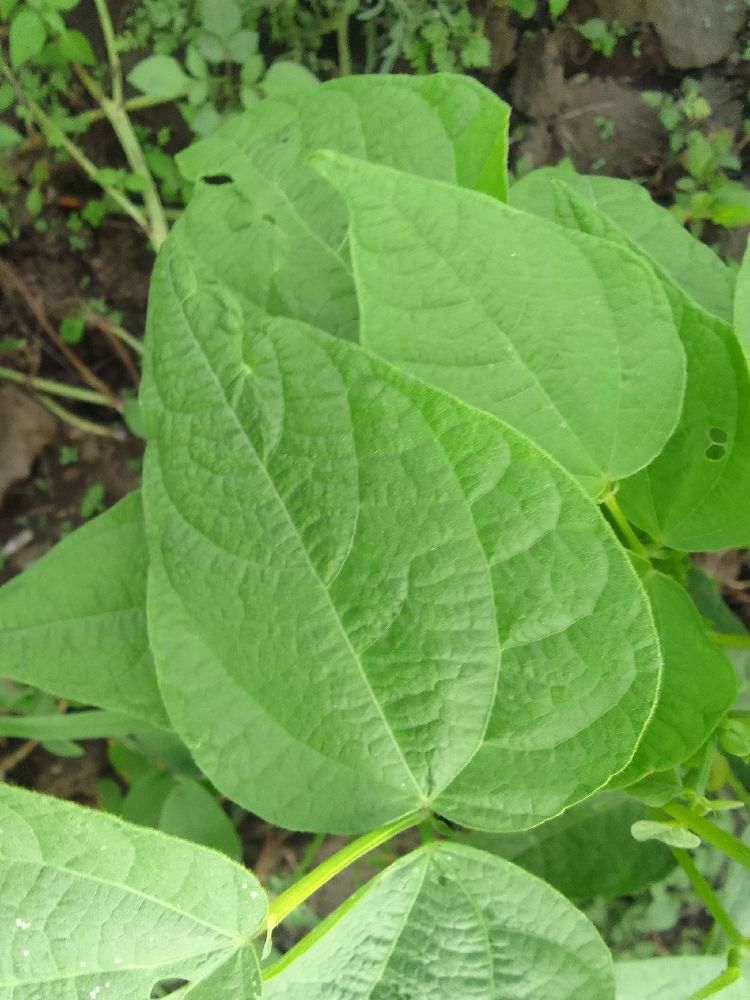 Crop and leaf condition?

common bean, healthy
